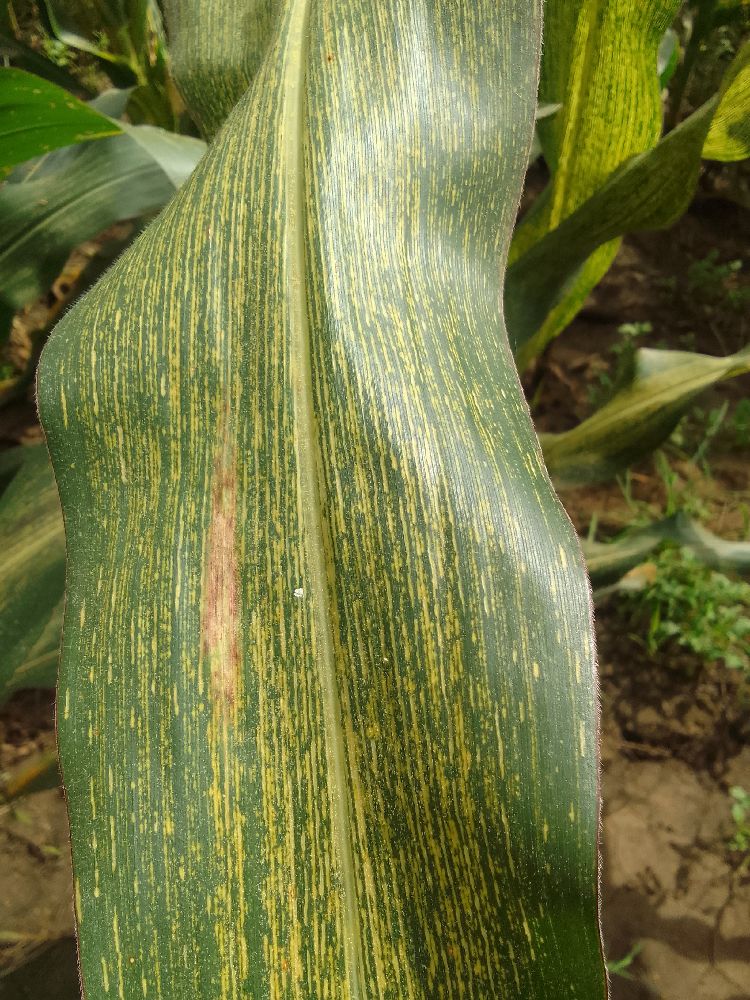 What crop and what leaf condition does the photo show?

maize, maize streak virus
